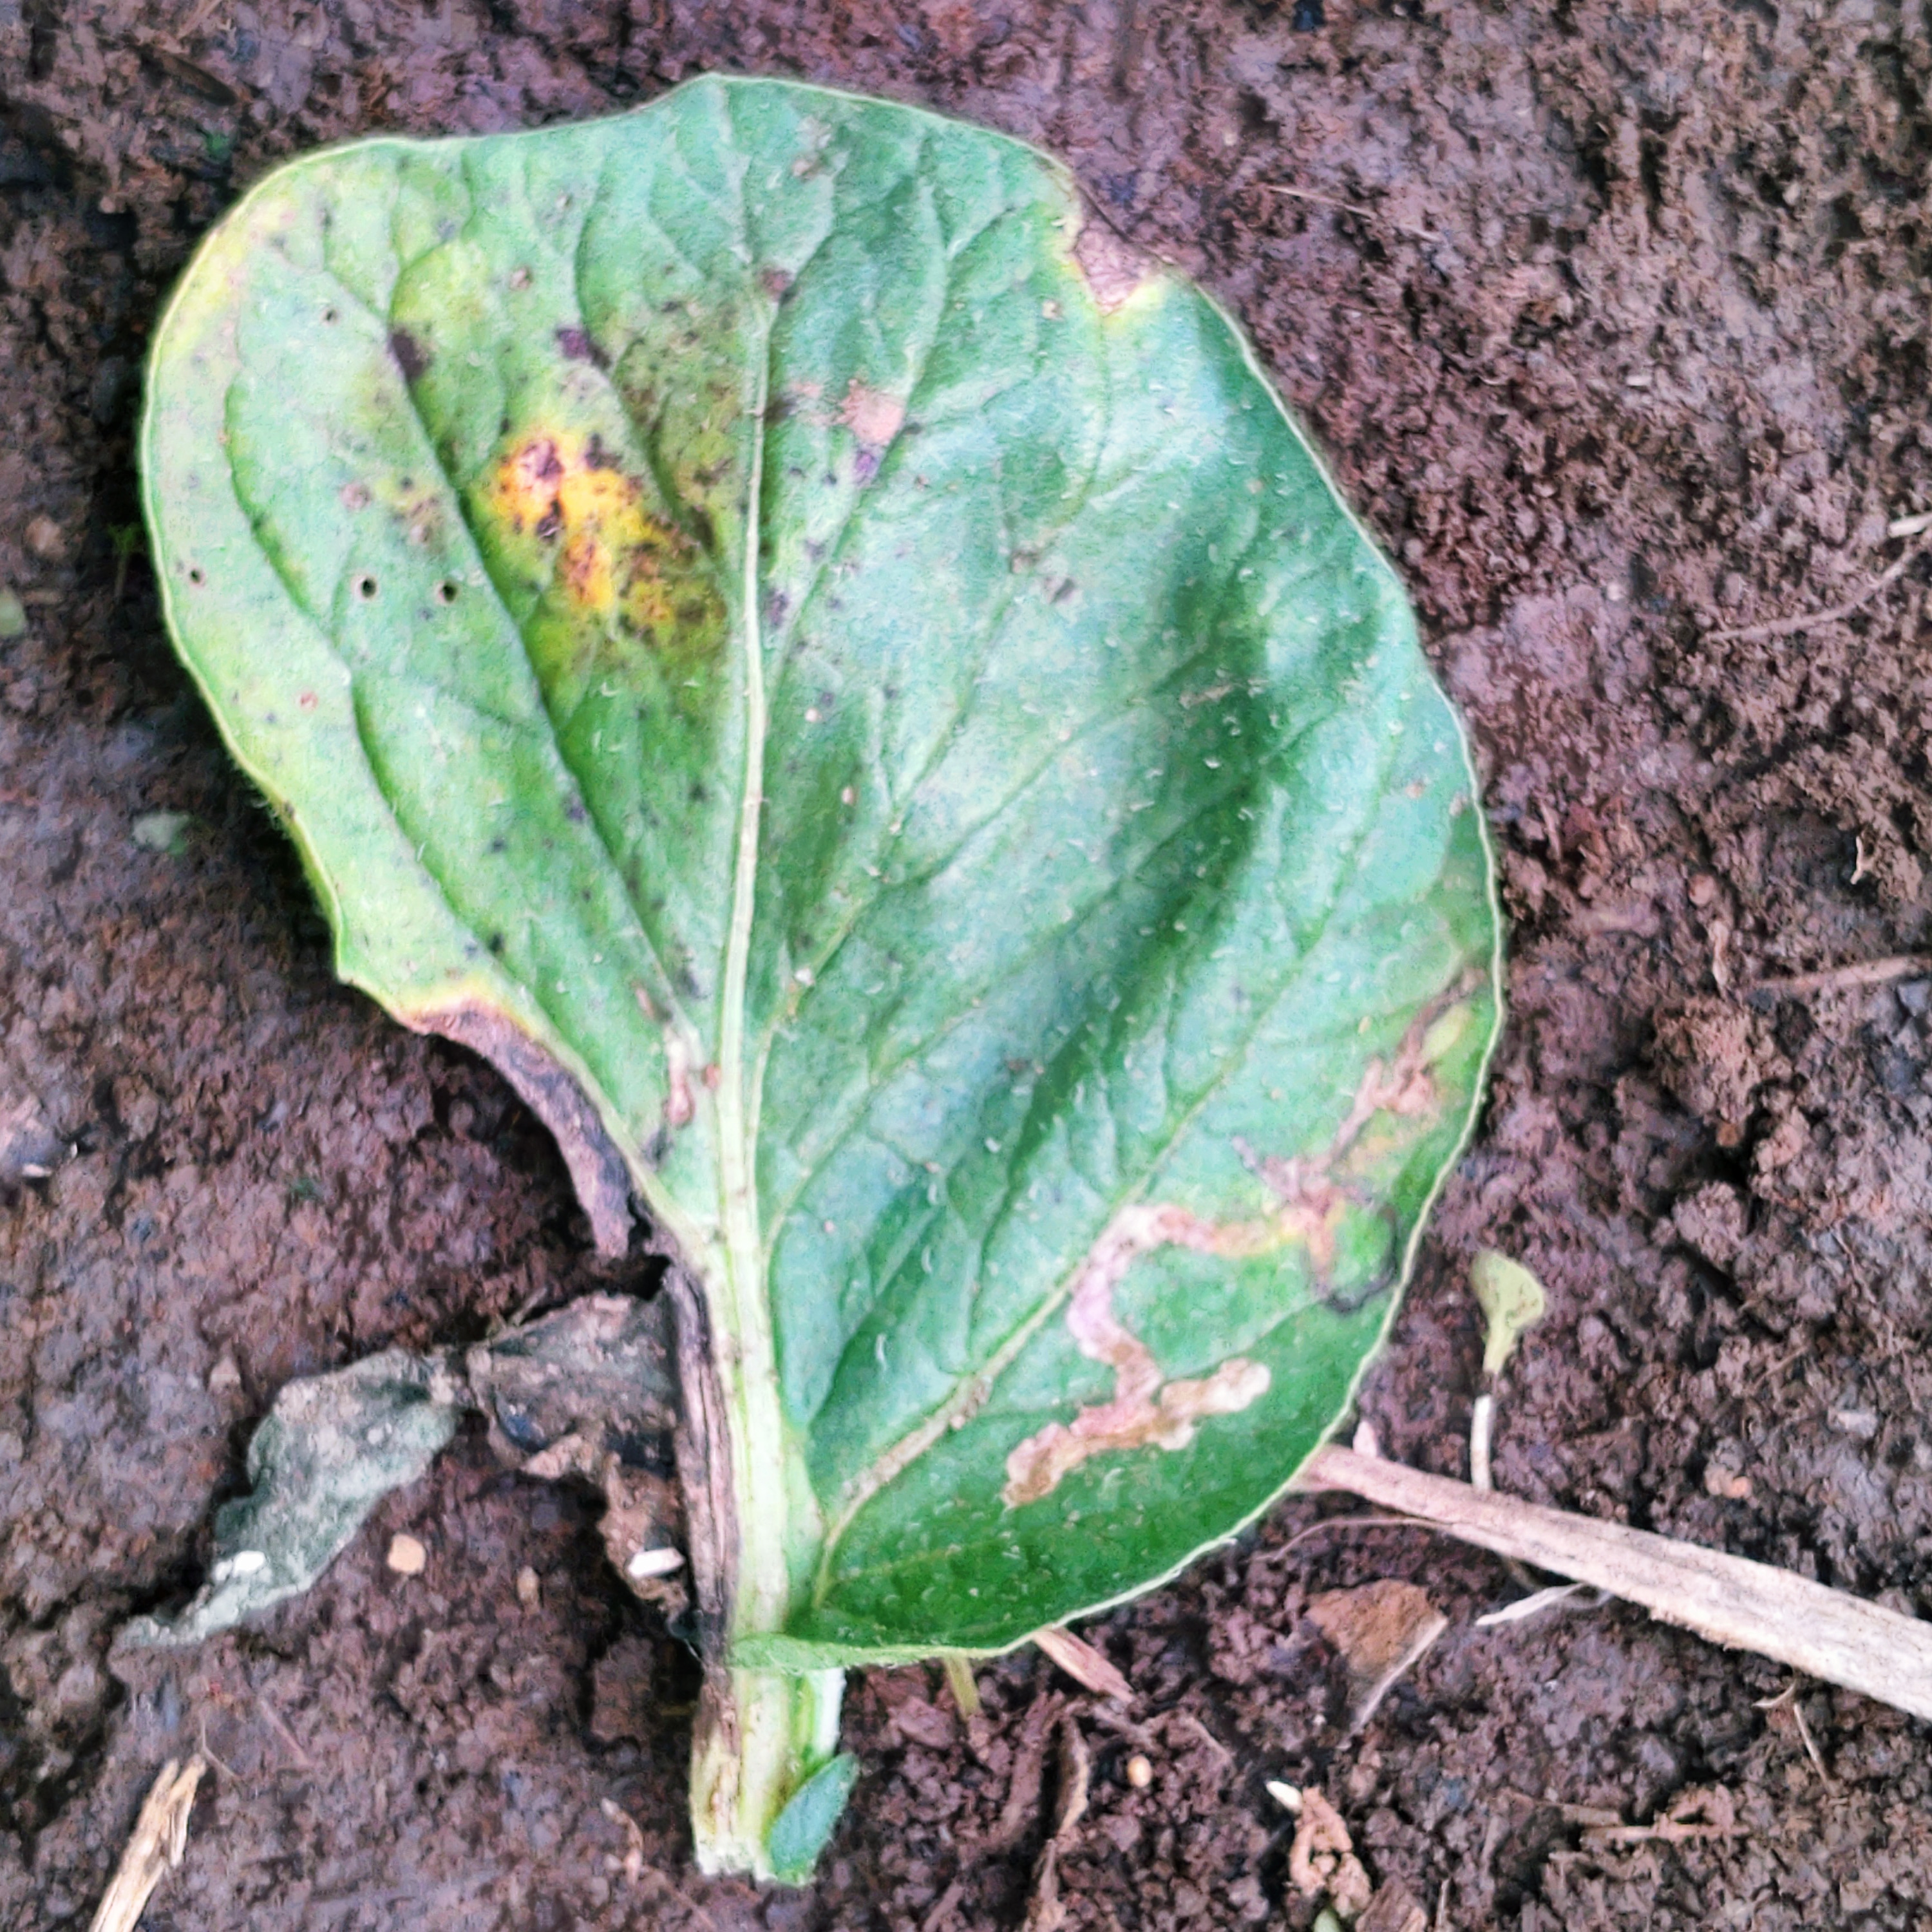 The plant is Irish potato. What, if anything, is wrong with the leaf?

late blight
